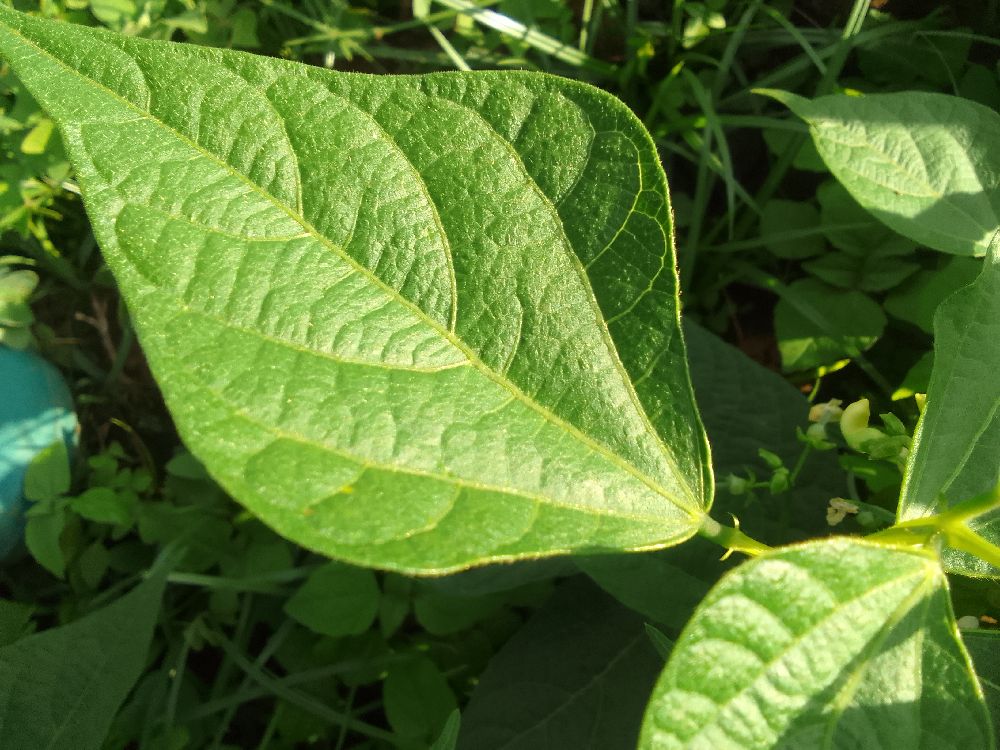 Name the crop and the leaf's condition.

common bean, healthy
